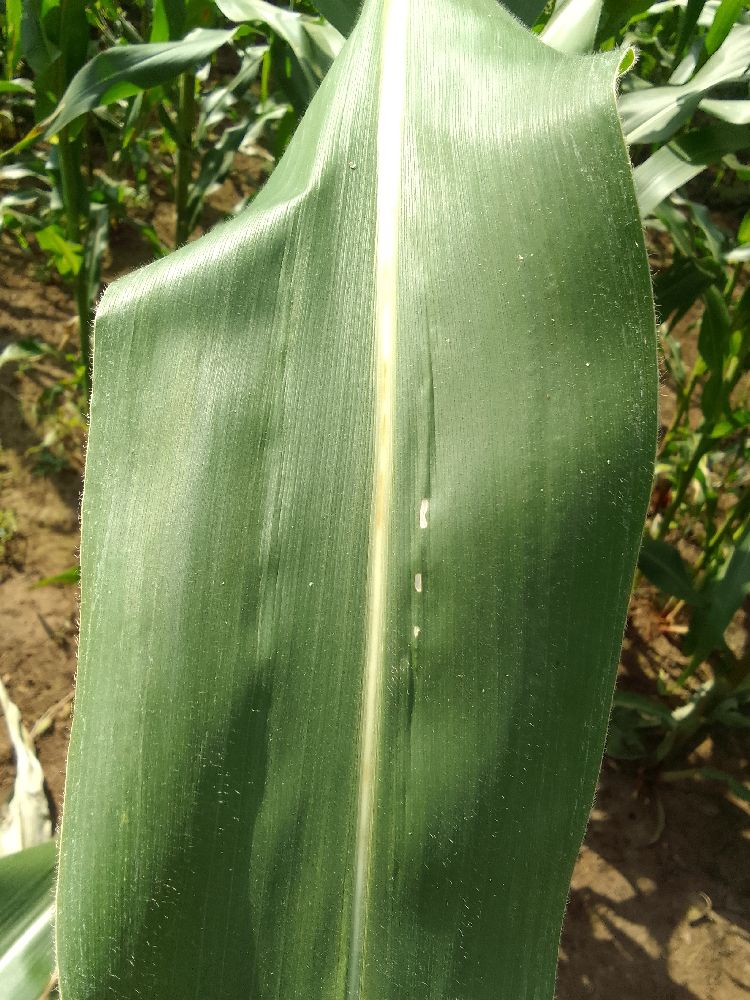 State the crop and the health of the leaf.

maize, healthy
